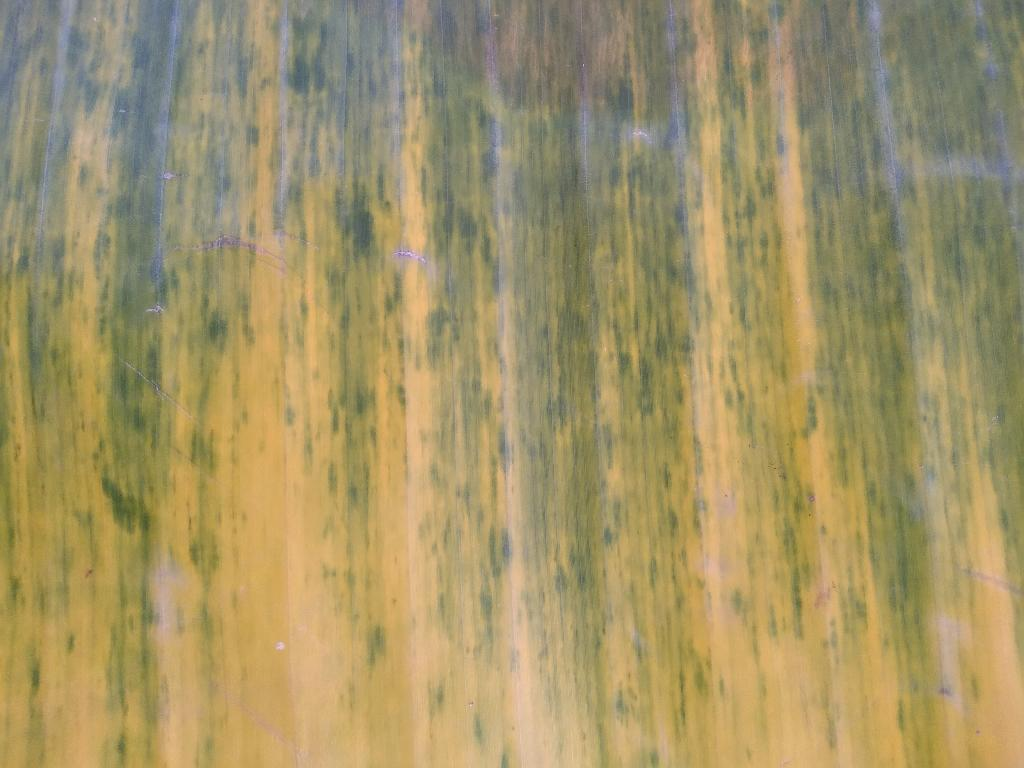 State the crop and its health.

banana, fusarium wilt race 1
